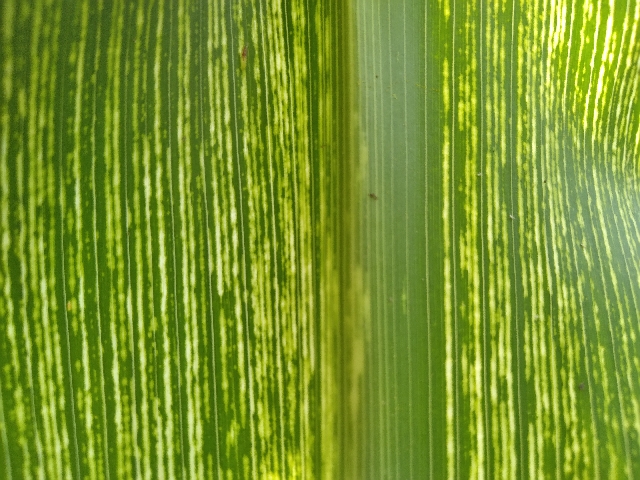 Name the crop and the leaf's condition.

maize, maize streak virus
